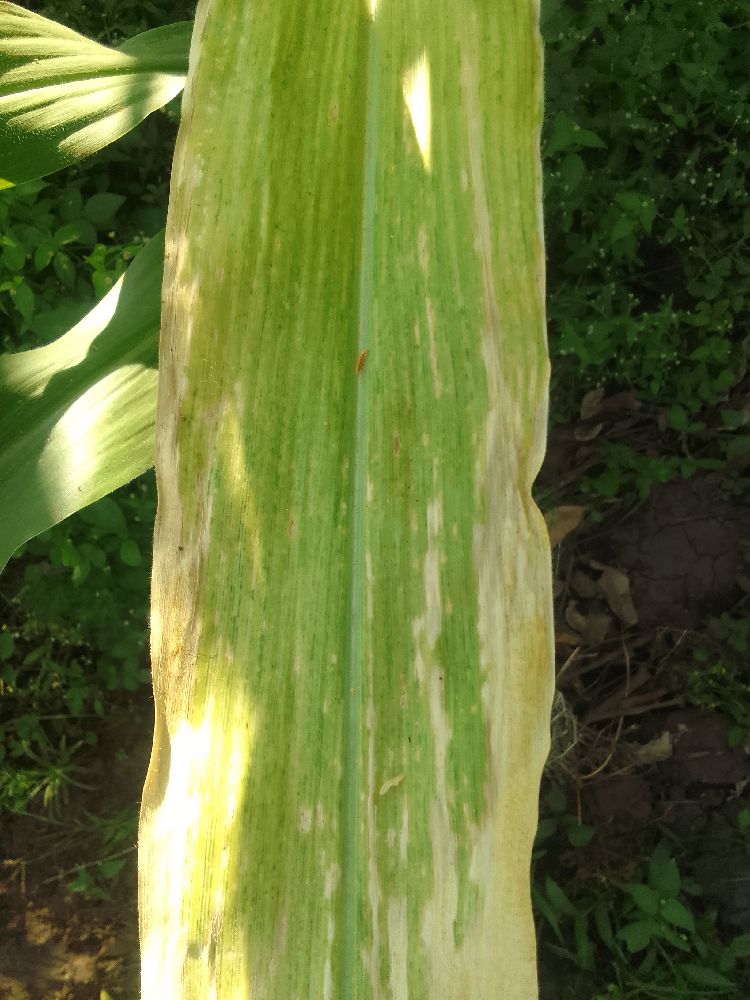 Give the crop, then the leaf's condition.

maize, maize lethal necrosis
